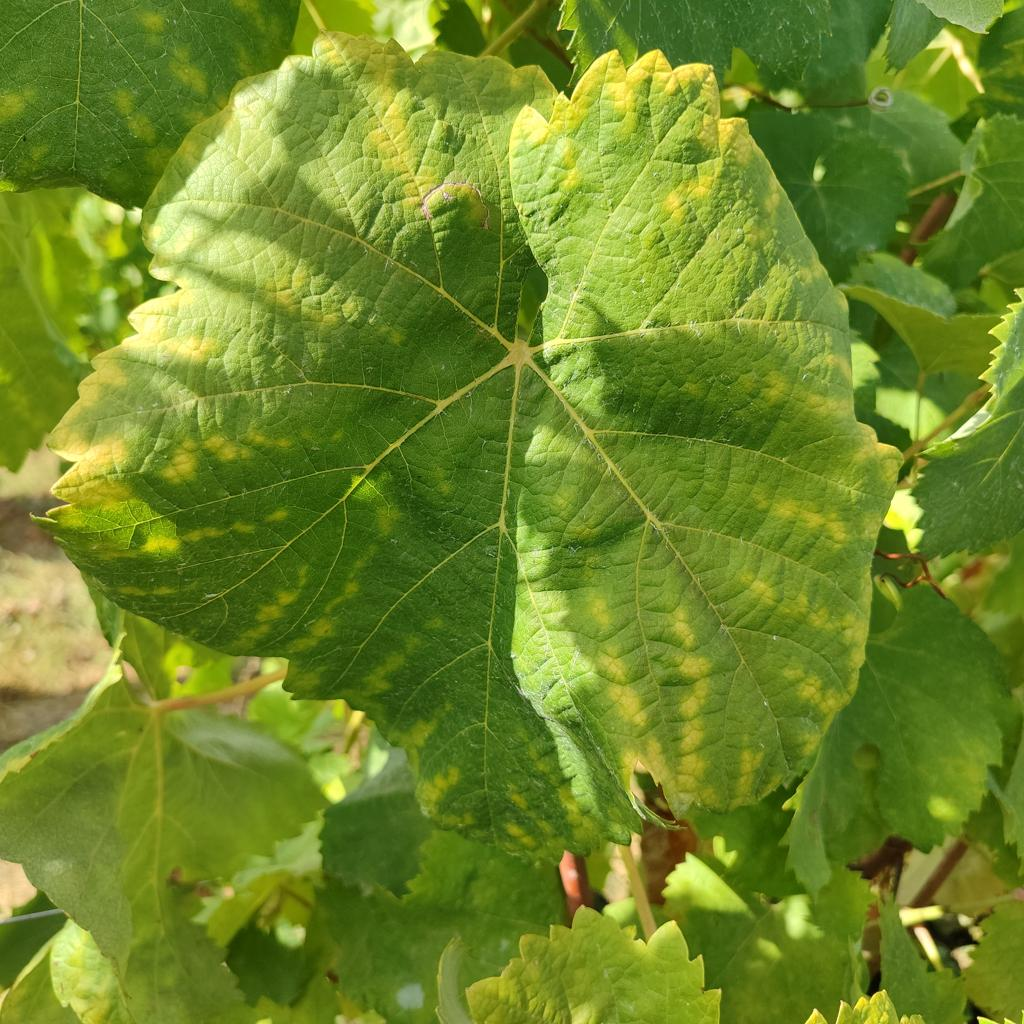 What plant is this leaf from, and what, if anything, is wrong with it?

grapevine, esca complex
